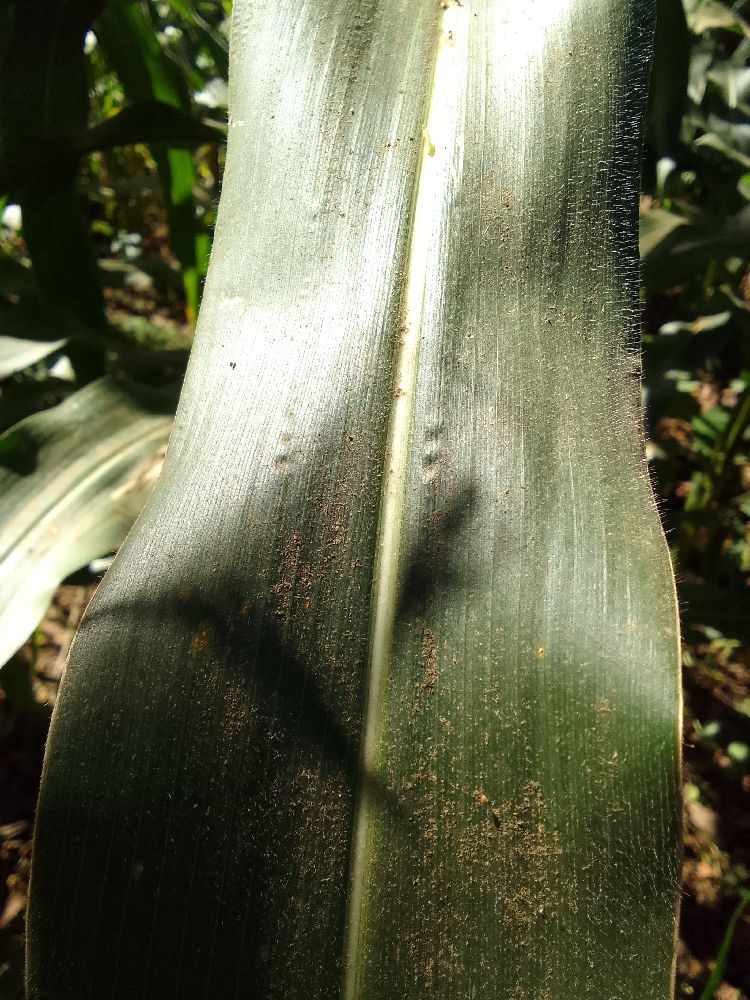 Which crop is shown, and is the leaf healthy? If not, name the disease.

maize, healthy
